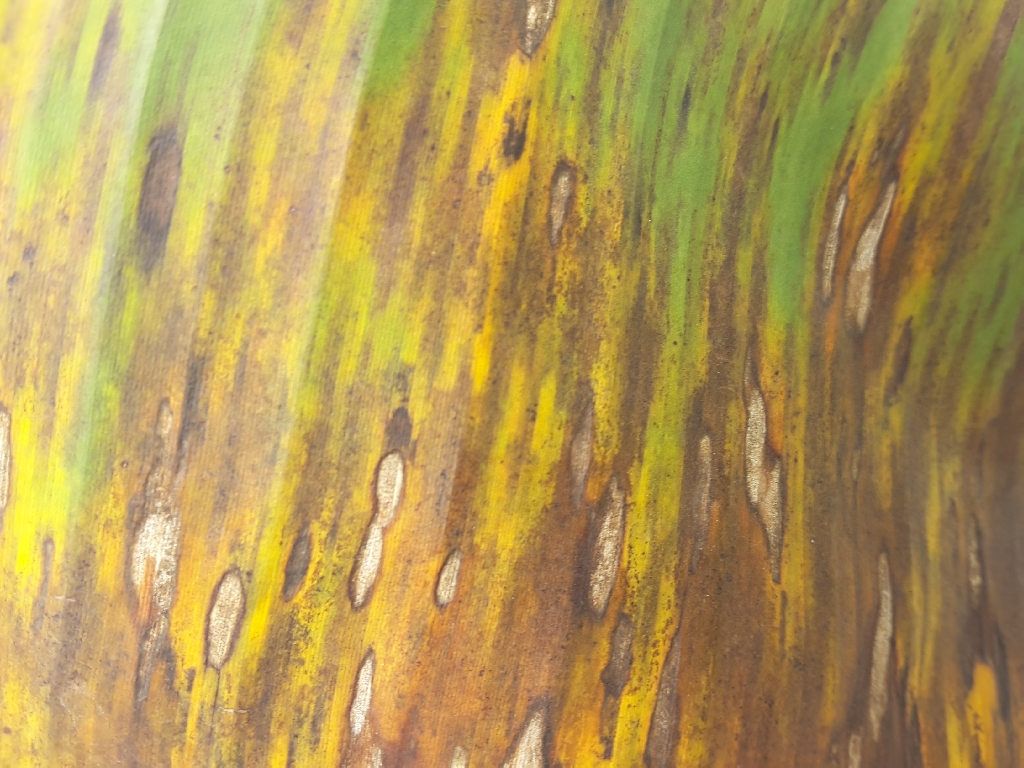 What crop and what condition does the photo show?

banana, black sigatoka
